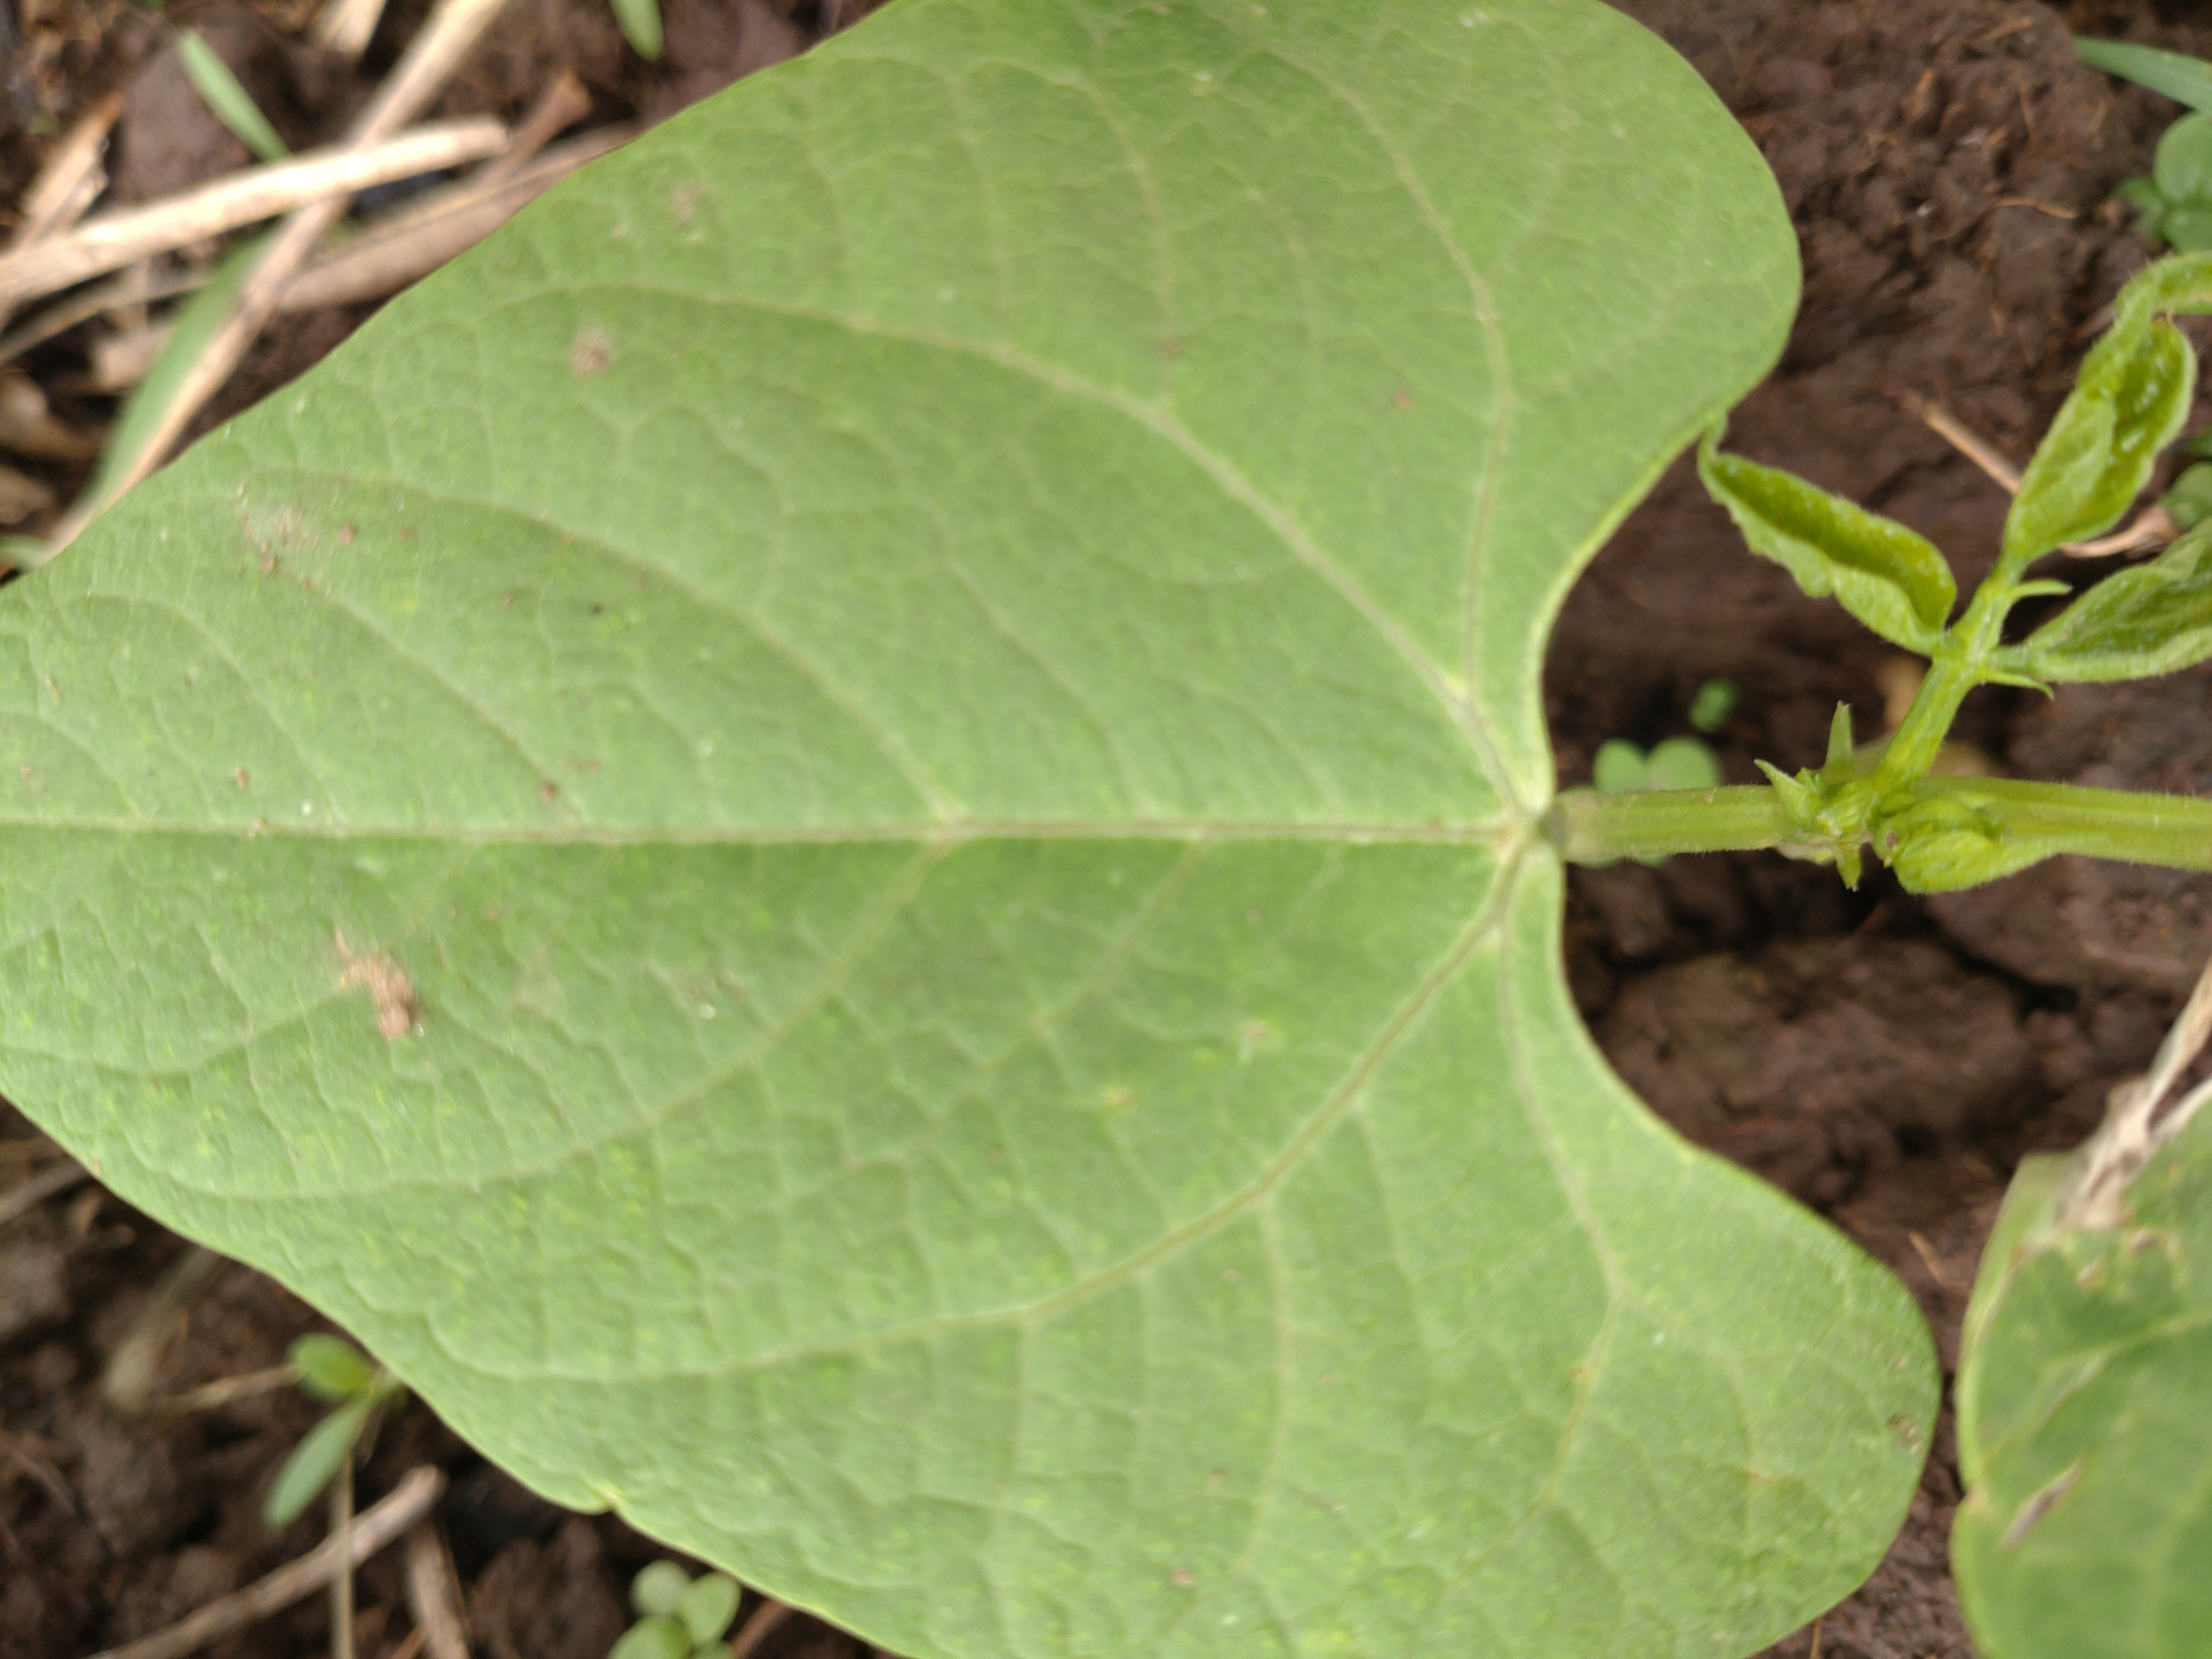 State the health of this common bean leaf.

healthy
